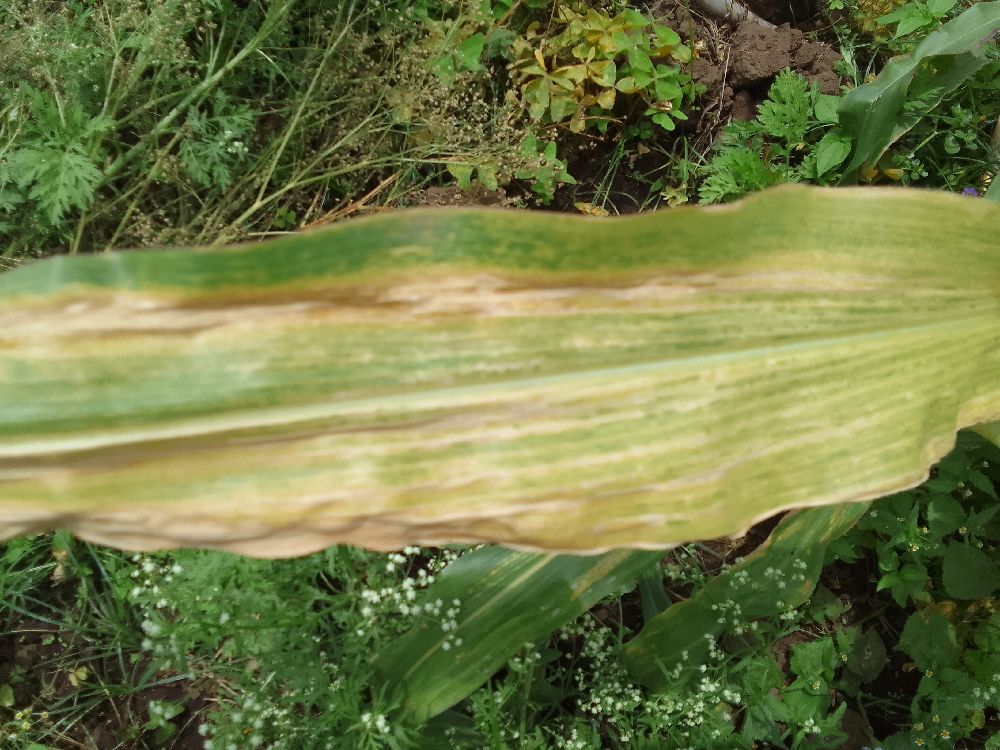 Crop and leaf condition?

maize, maize lethal necrosis
